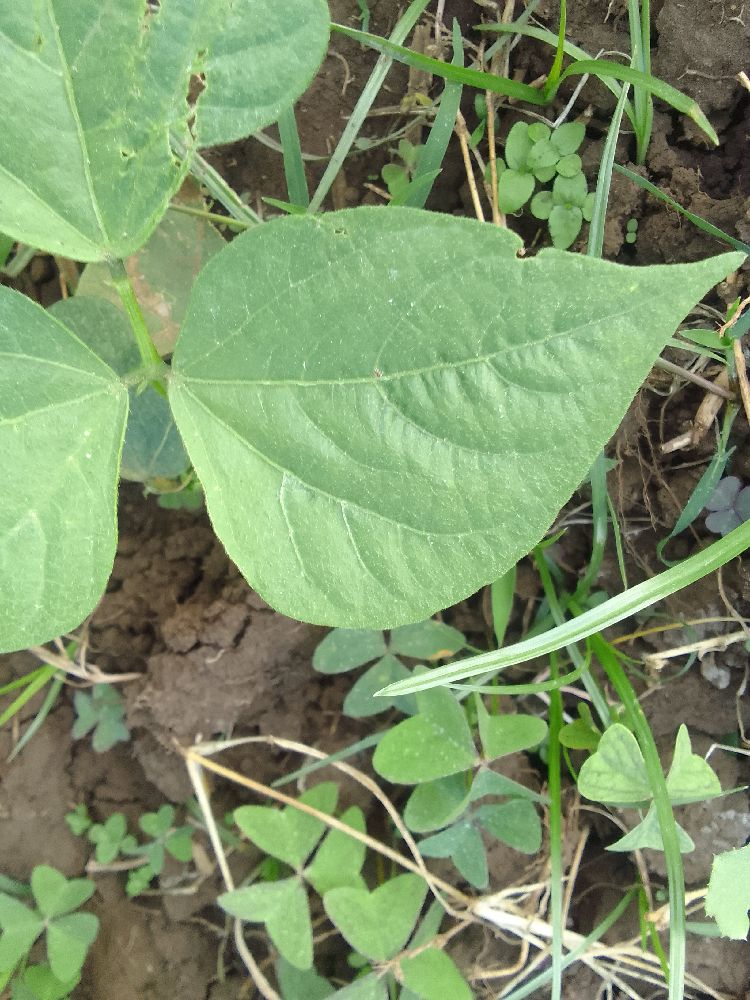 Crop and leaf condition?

common bean, healthy
